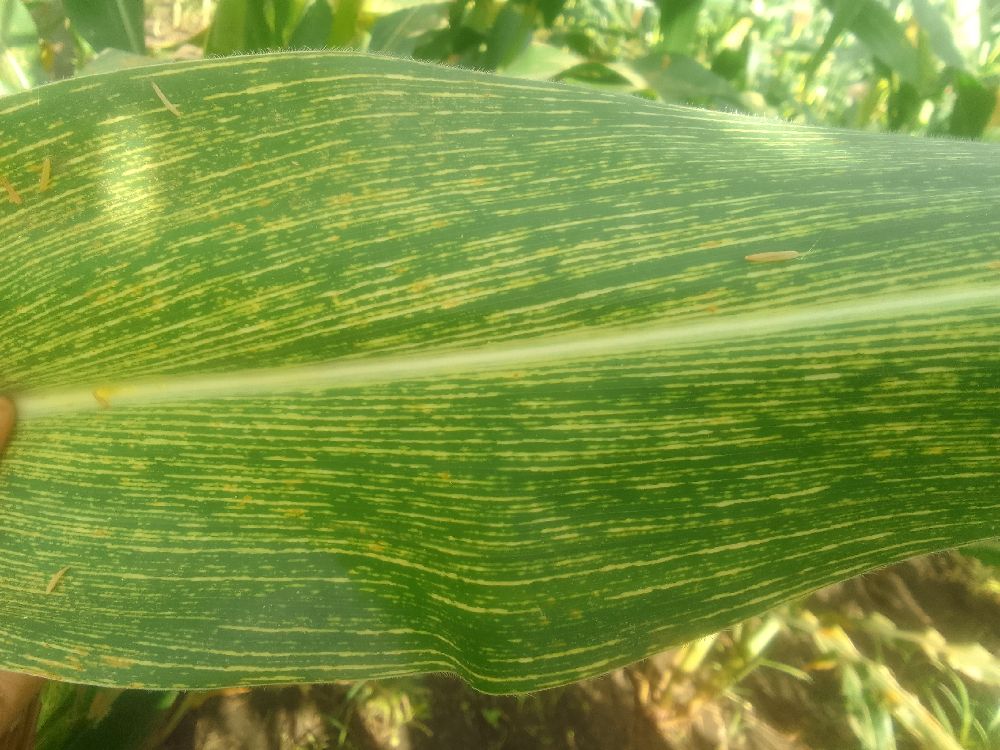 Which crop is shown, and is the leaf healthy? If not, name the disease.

maize, maize streak virus
